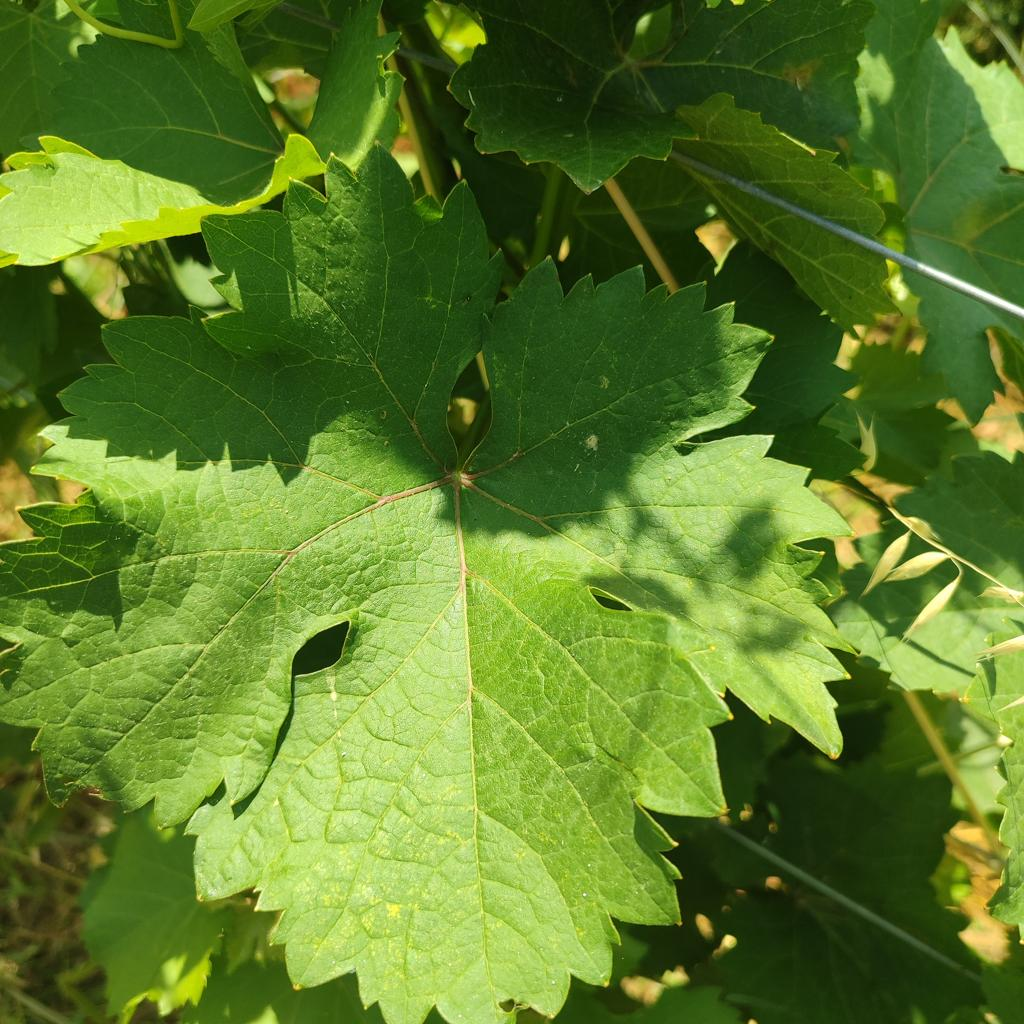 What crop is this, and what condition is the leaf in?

grapevine, healthy
